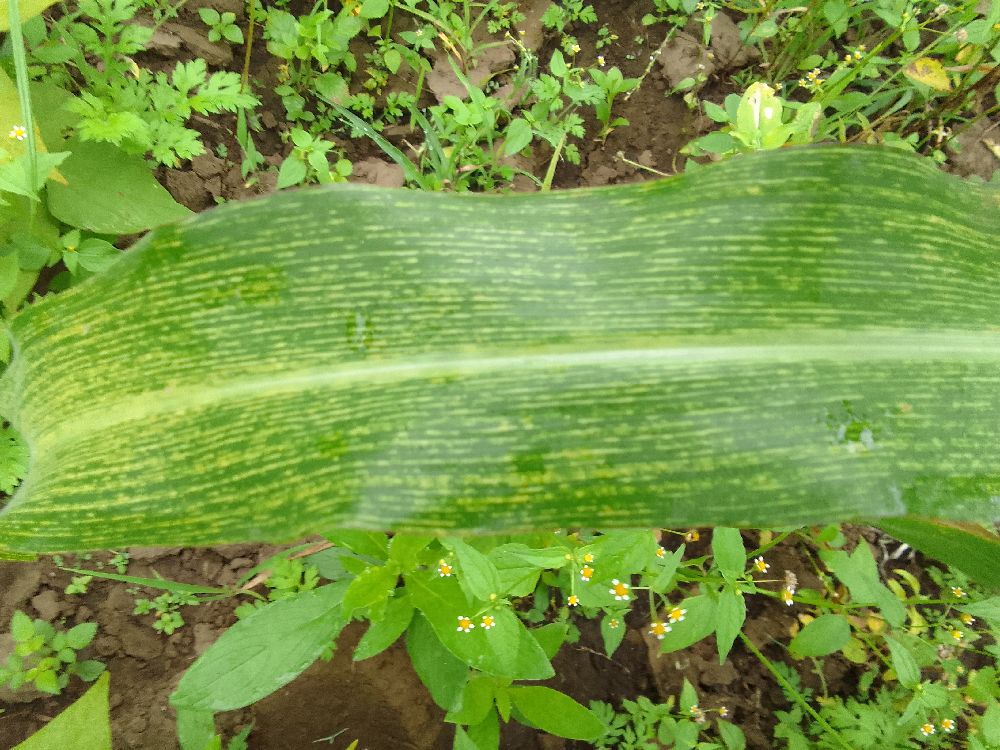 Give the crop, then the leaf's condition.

maize, maize streak virus
